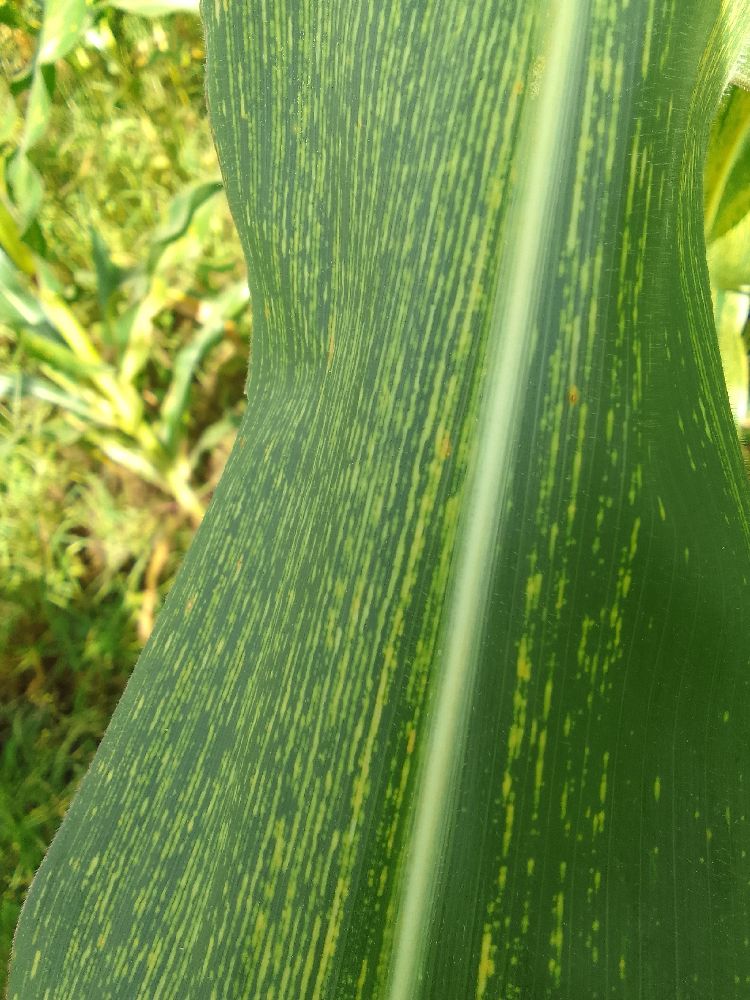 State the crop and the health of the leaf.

maize, maize streak virus
